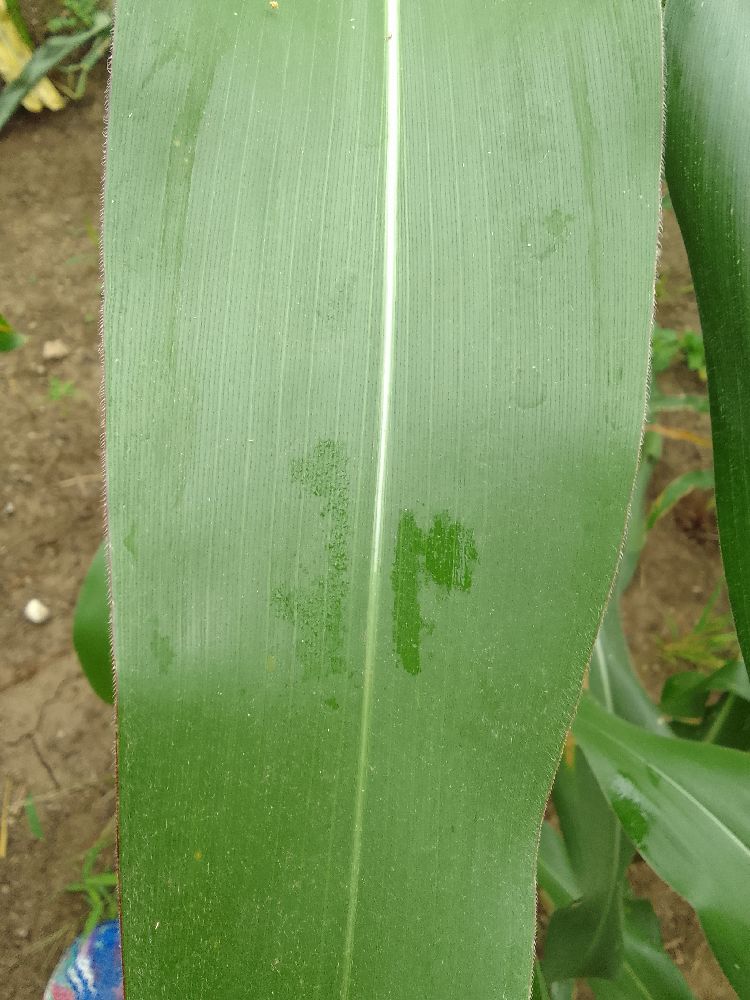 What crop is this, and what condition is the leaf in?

maize, healthy
